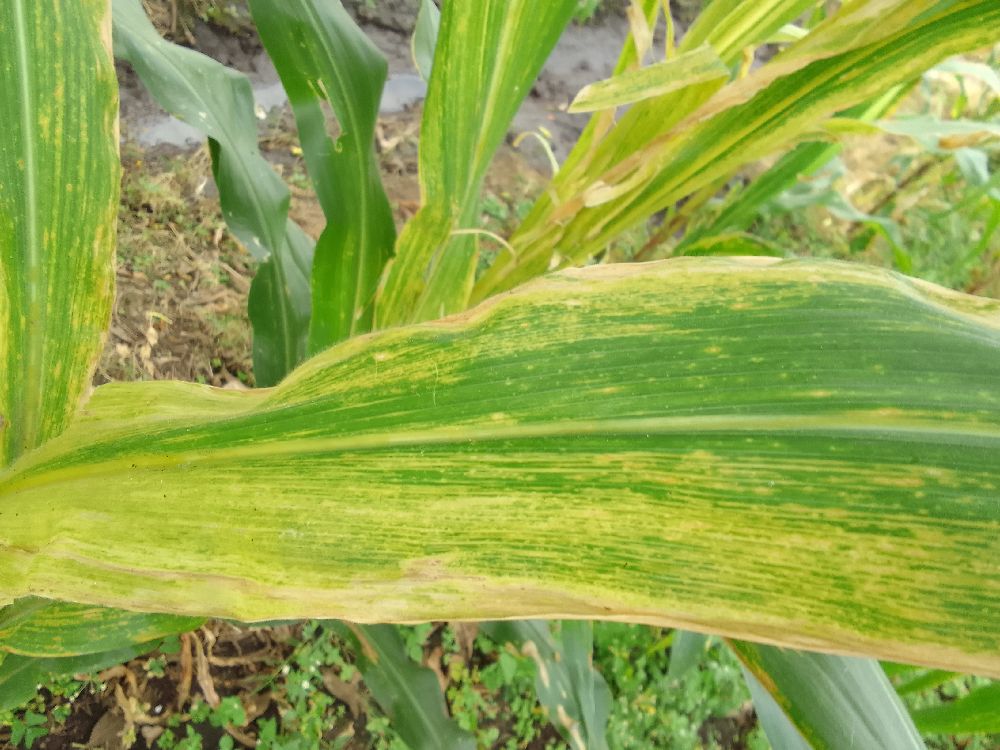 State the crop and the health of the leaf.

maize, maize lethal necrosis
